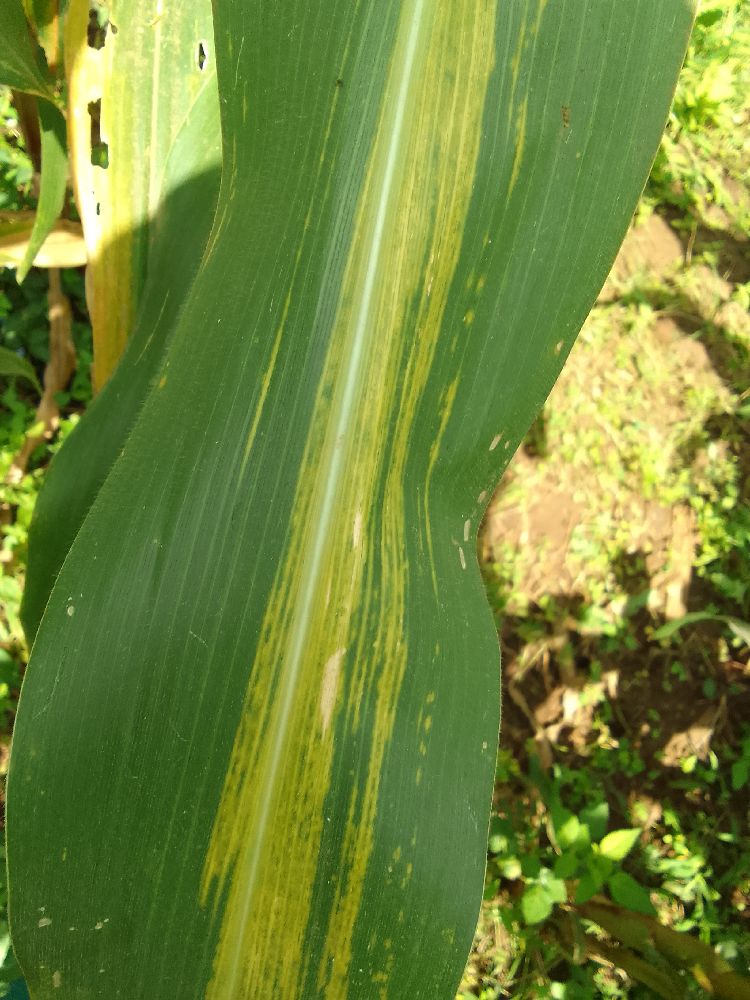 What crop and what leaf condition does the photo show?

maize, maize lethal necrosis
